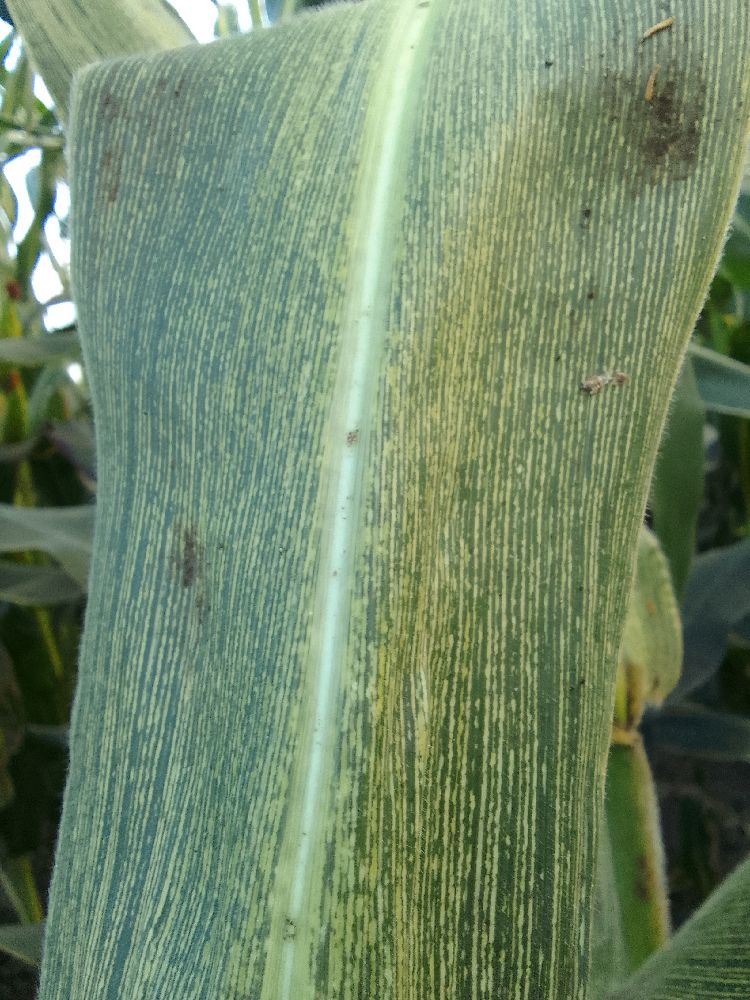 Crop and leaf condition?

maize, maize streak virus
